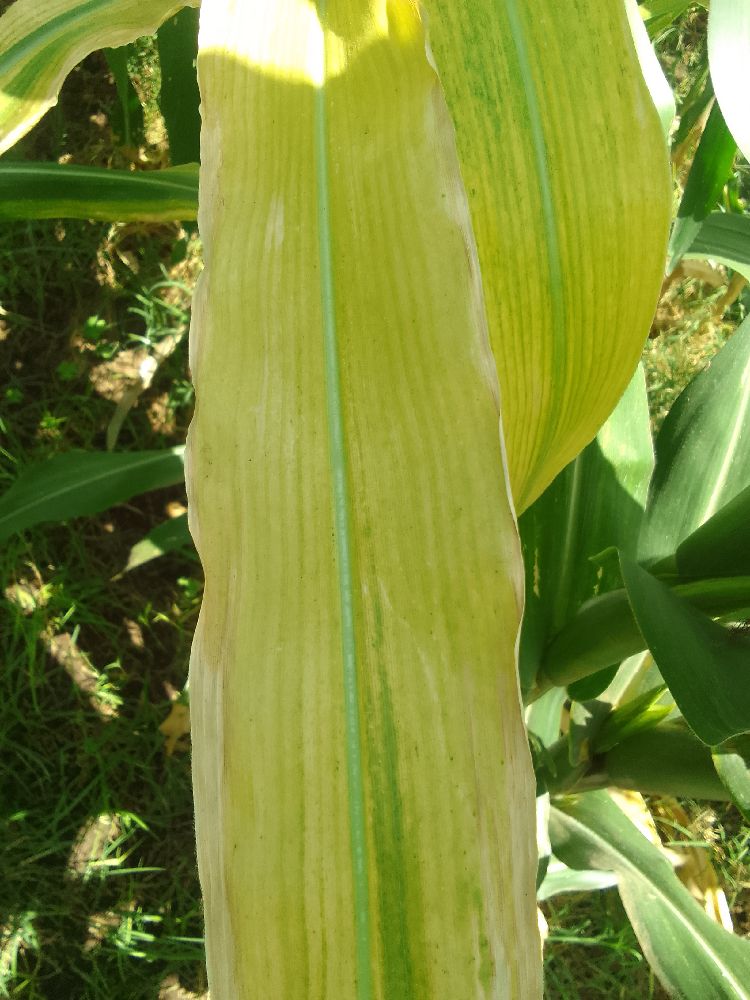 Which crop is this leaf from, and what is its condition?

maize, maize lethal necrosis
